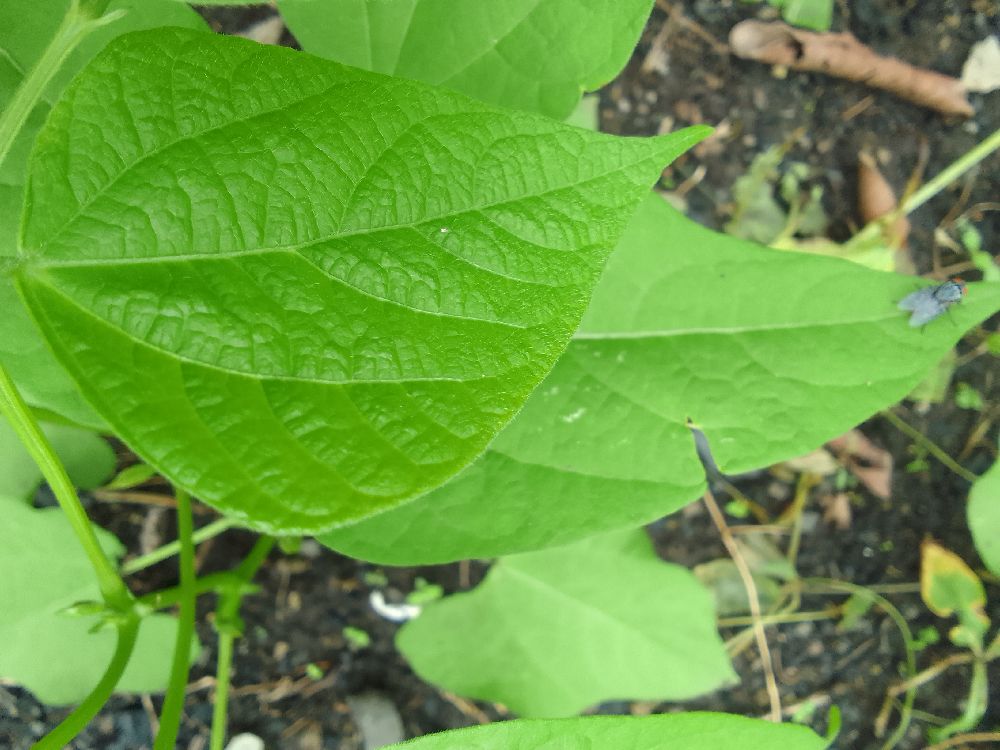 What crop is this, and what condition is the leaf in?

common bean, healthy
